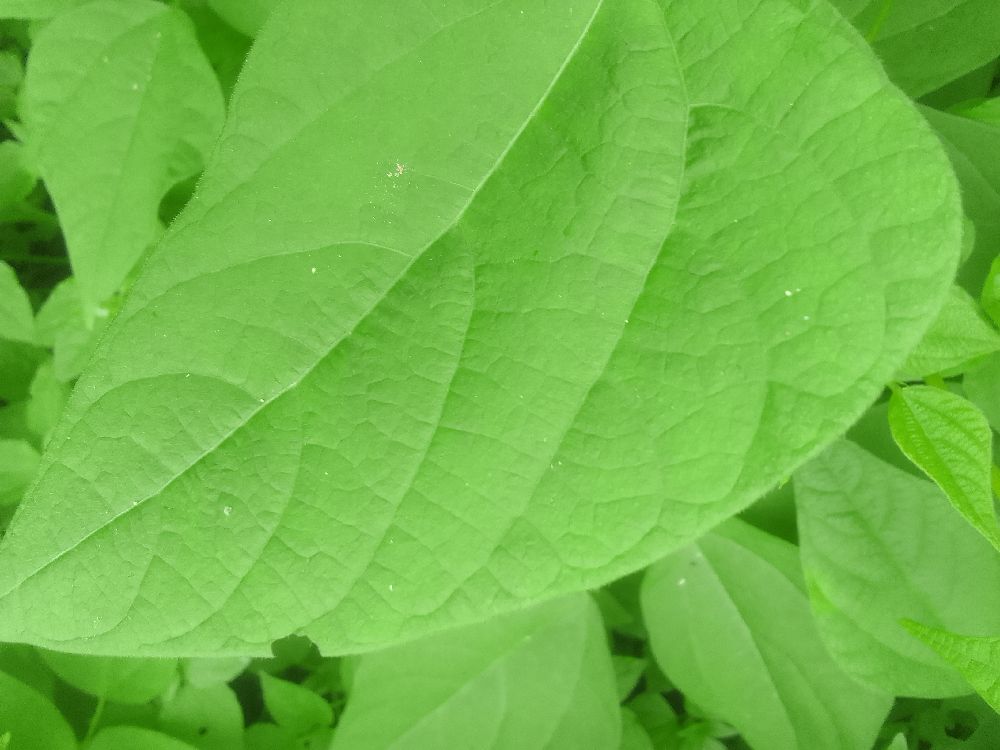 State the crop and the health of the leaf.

common bean, healthy
